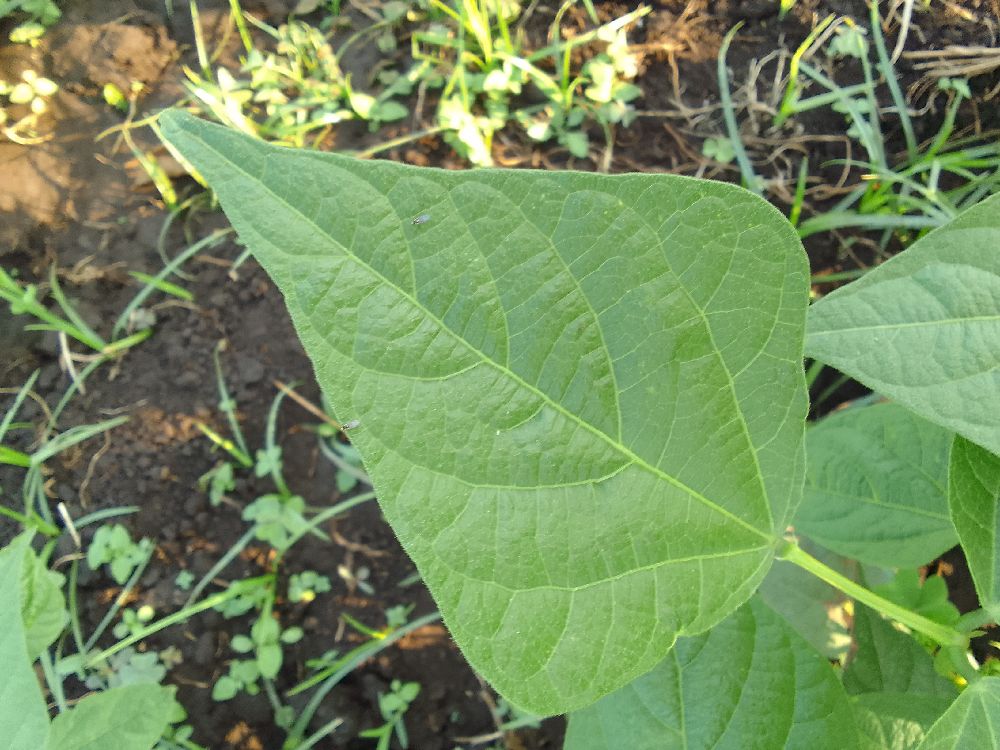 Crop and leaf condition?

common bean, healthy
